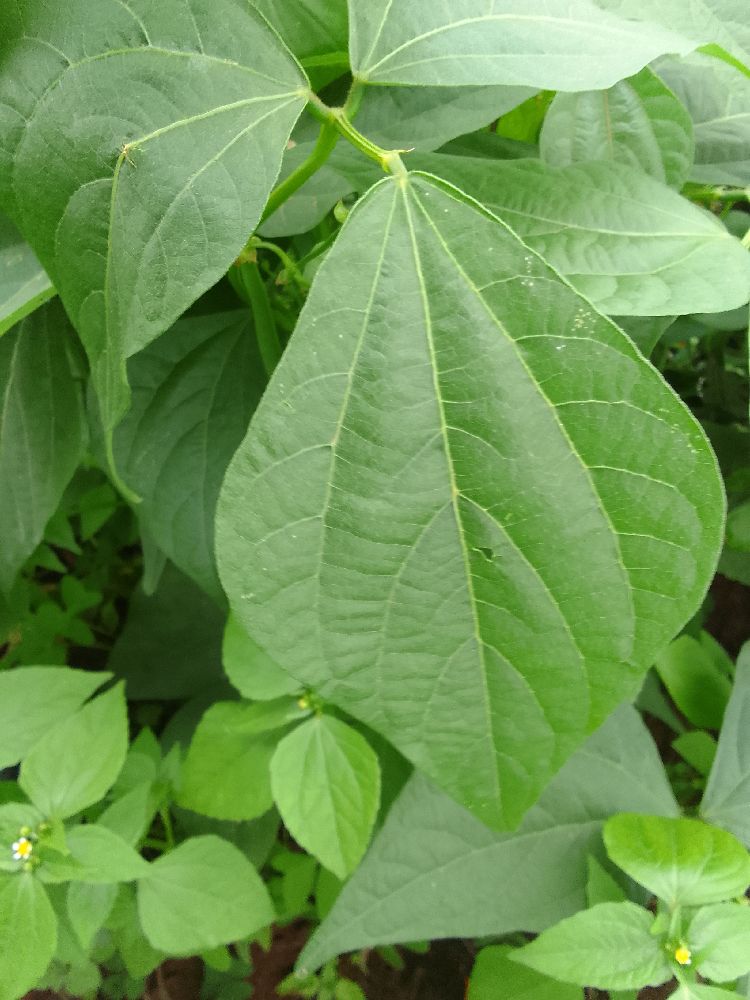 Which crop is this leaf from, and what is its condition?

common bean, healthy
